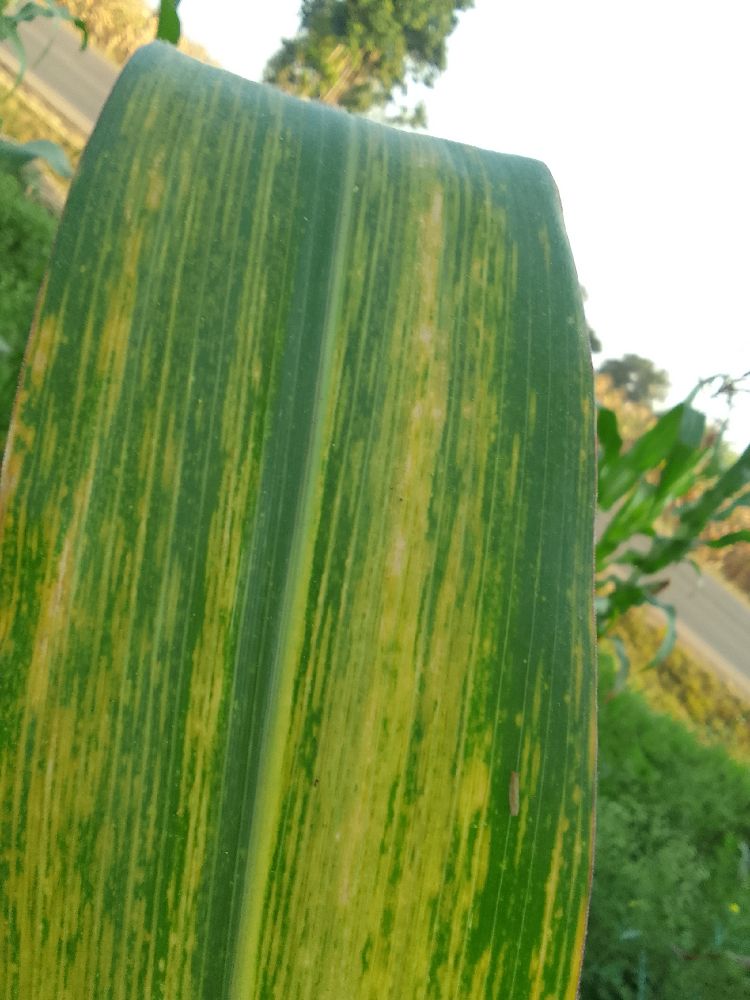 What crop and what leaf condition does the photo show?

maize, maize lethal necrosis
